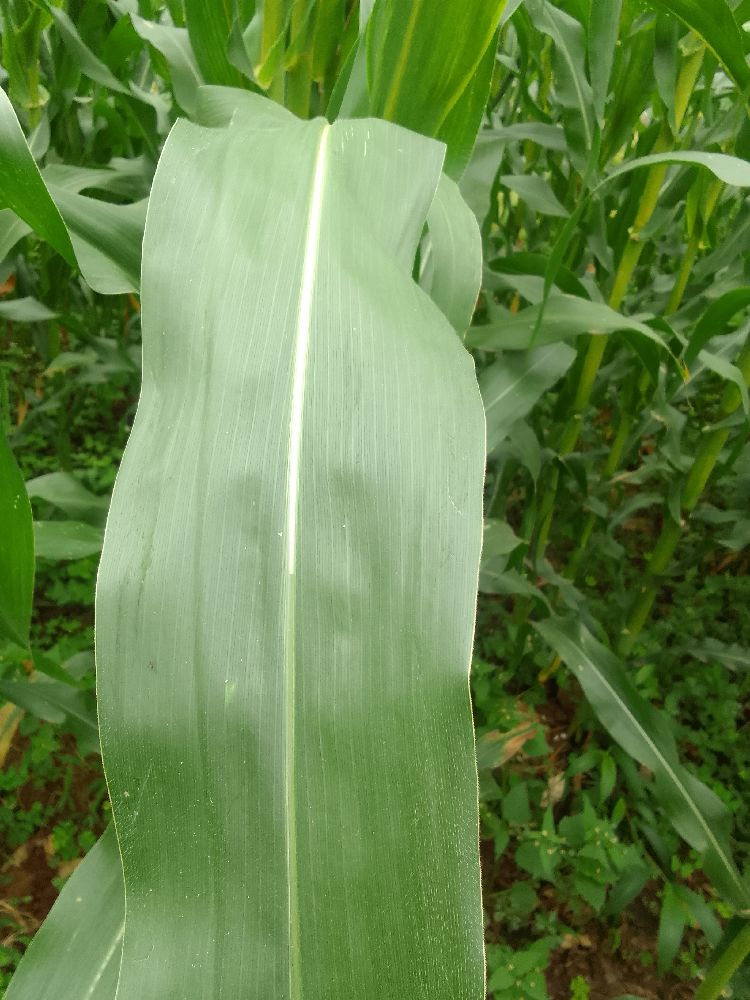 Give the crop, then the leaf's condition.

maize, healthy
